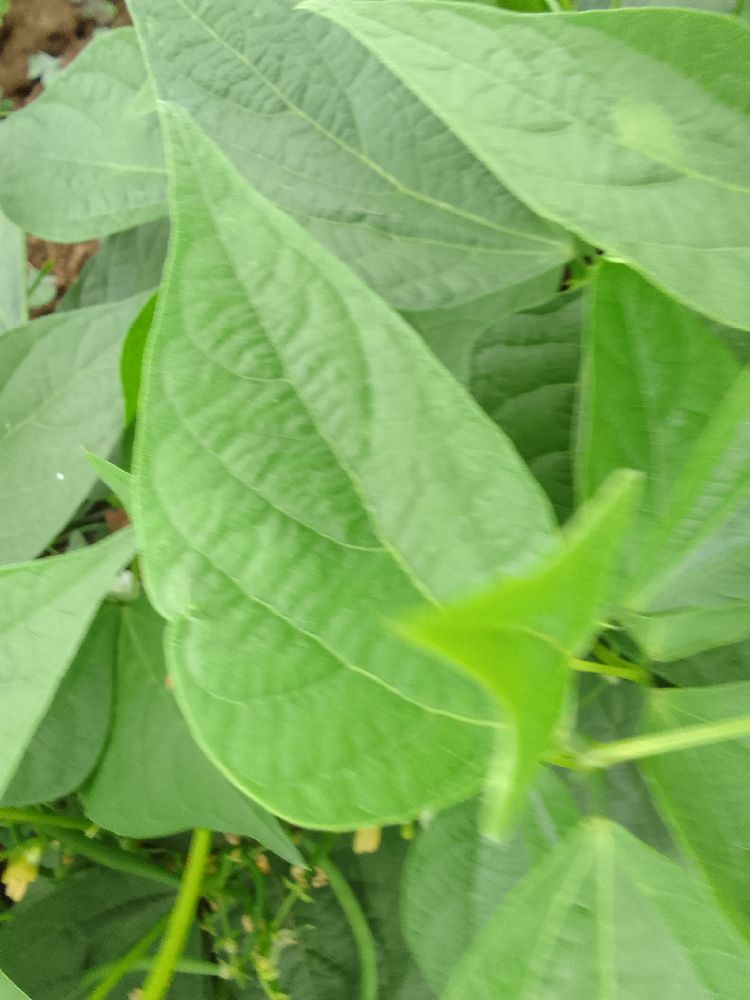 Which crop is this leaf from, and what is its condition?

common bean, healthy
